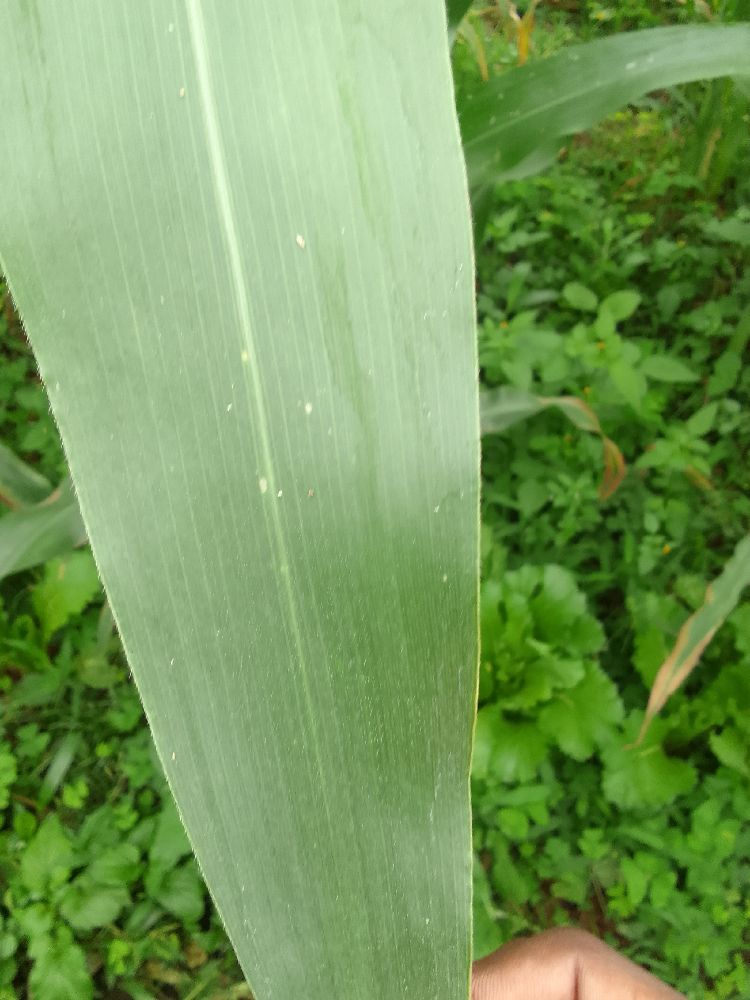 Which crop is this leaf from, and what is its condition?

maize, healthy
